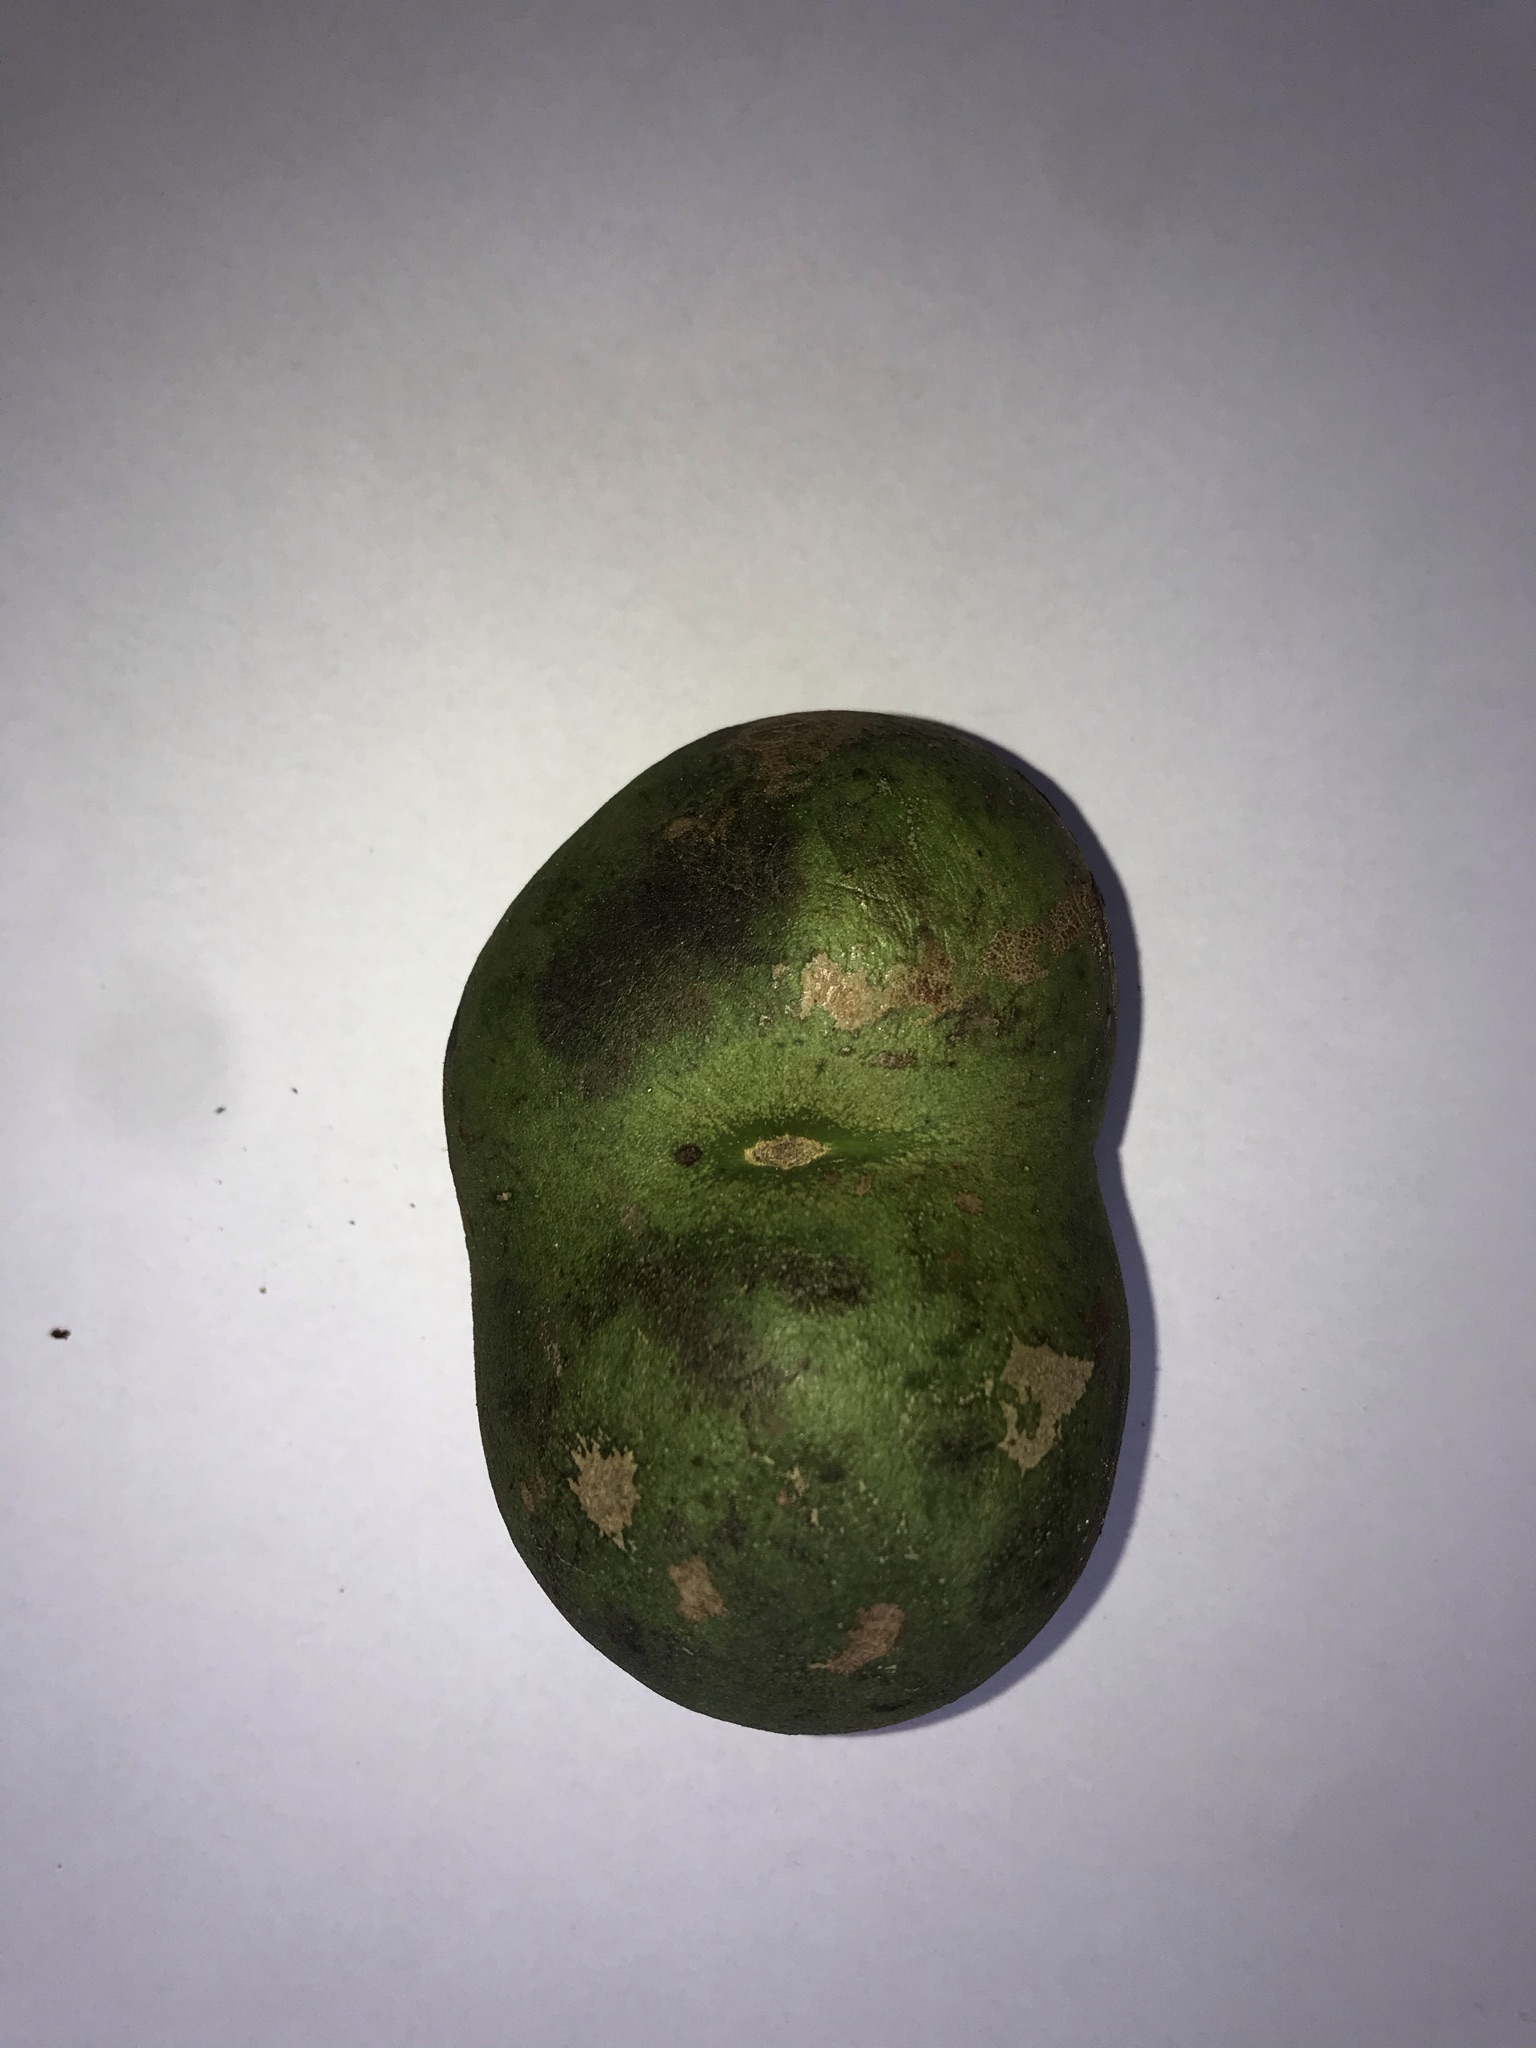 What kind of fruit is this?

pequi
